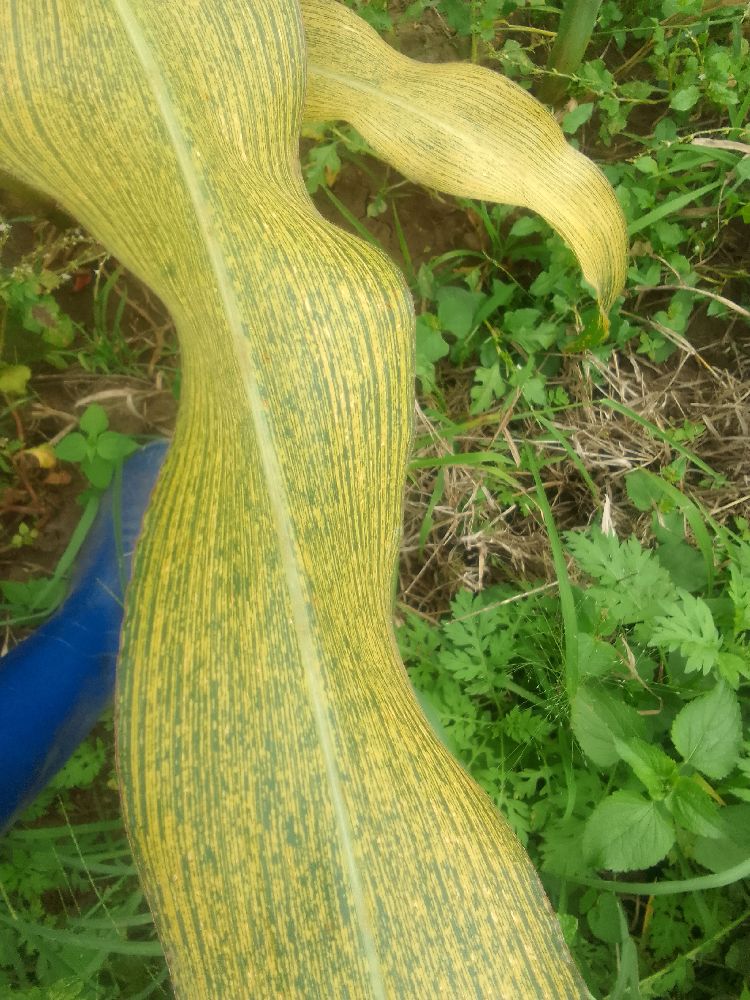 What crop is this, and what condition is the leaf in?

maize, maize streak virus
